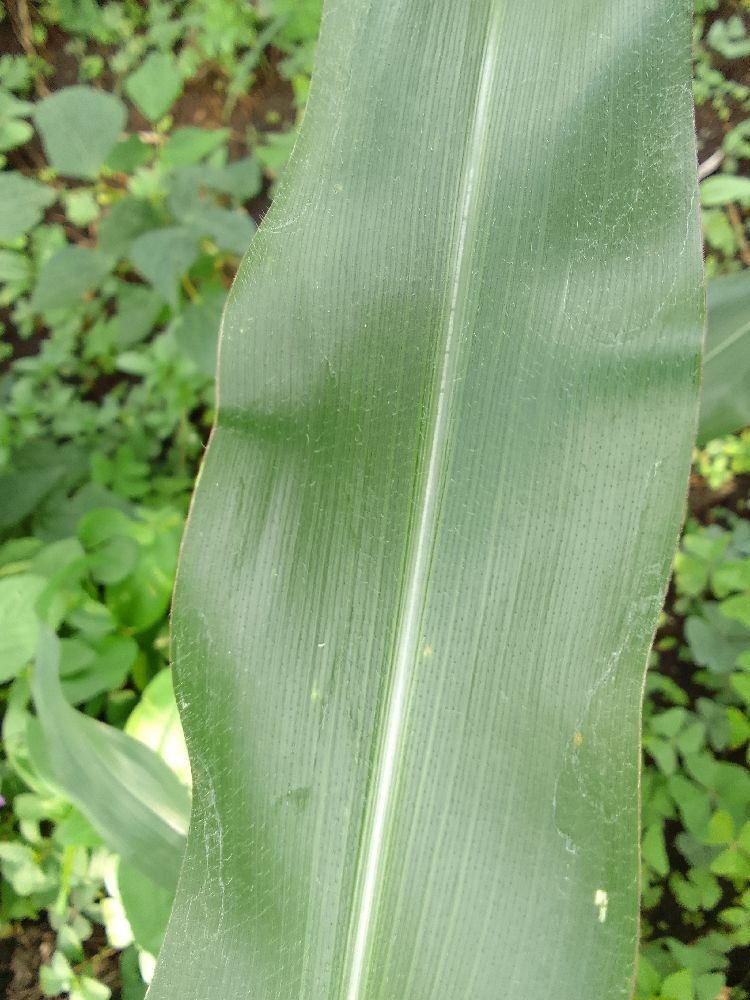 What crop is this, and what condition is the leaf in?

maize, healthy
